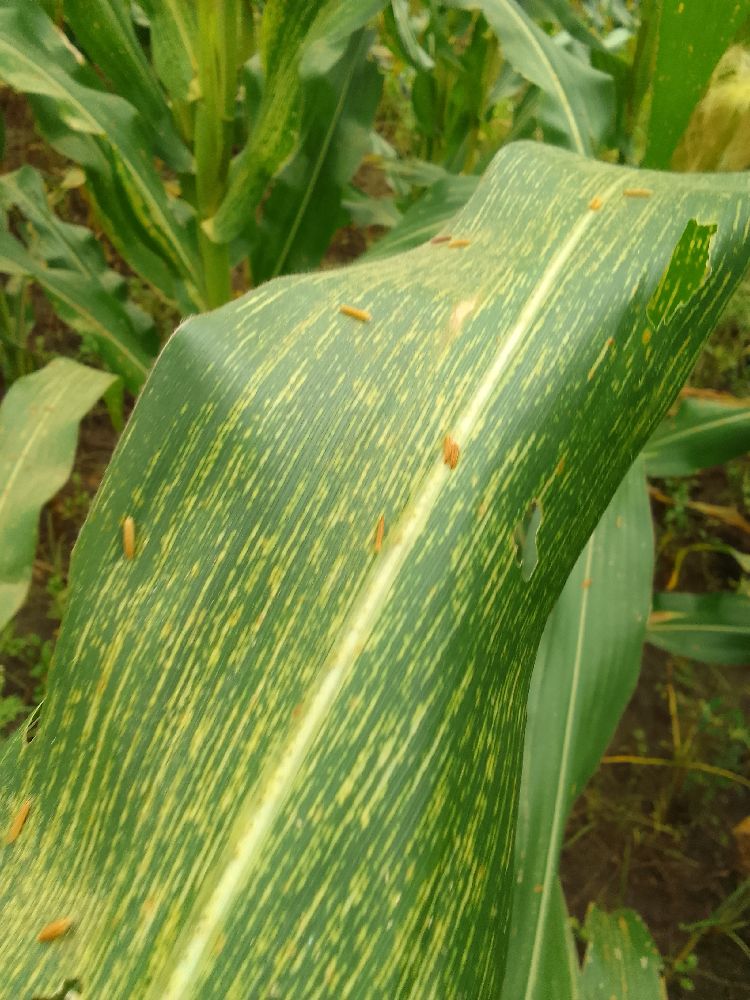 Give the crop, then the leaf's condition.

maize, maize streak virus
